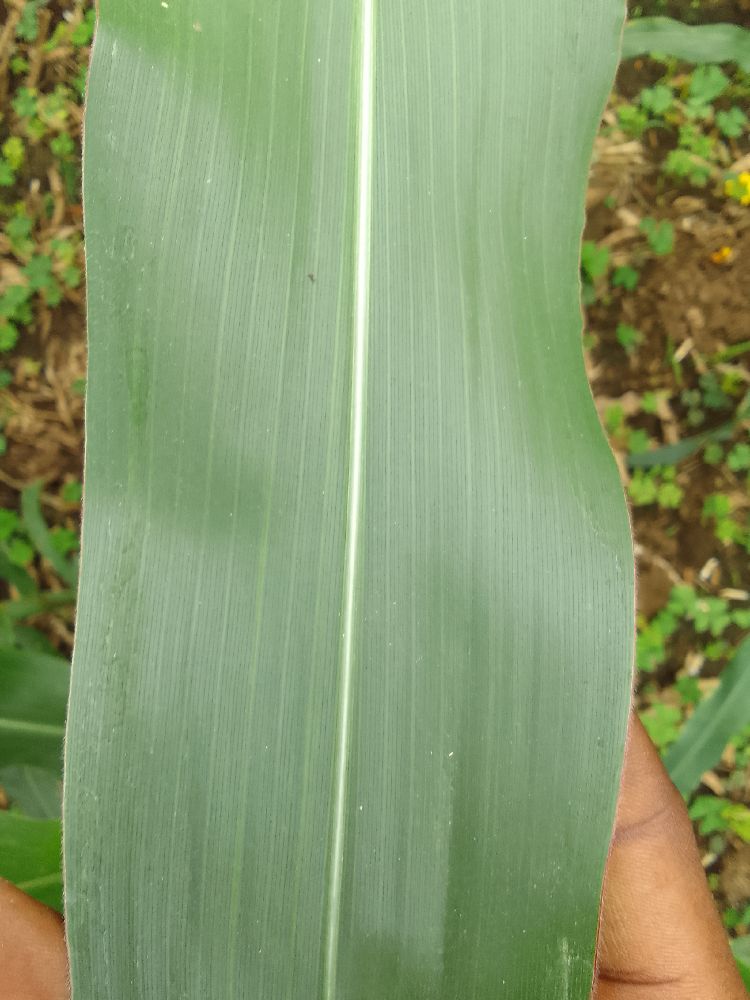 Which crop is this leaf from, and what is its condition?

maize, healthy
